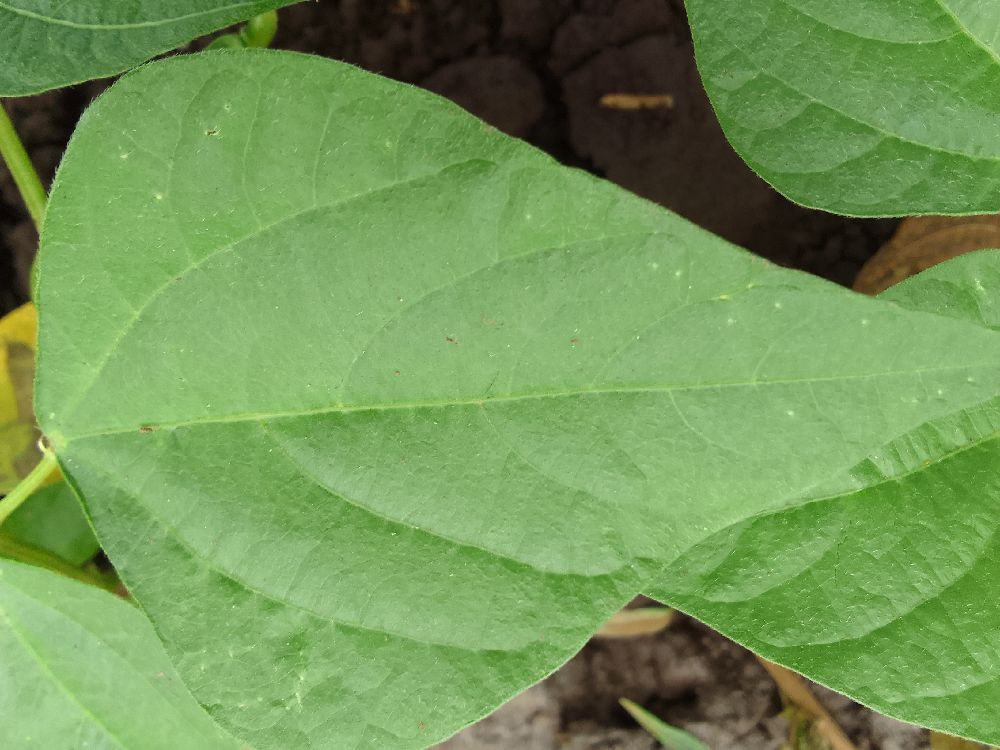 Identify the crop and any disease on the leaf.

common bean, healthy
